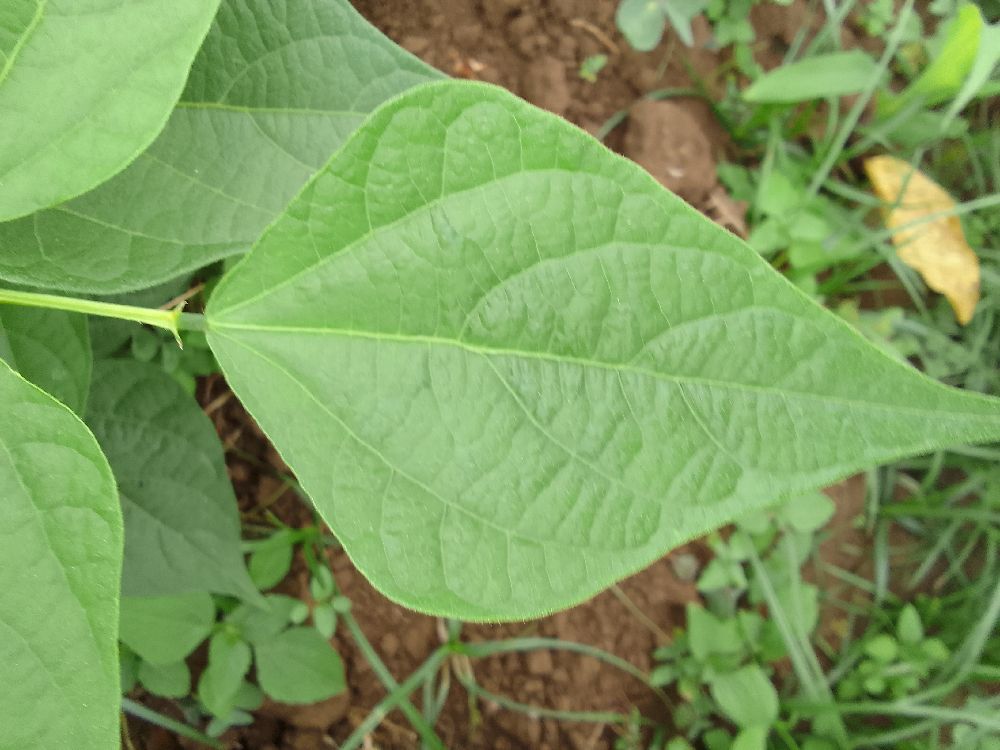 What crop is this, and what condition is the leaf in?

common bean, healthy
